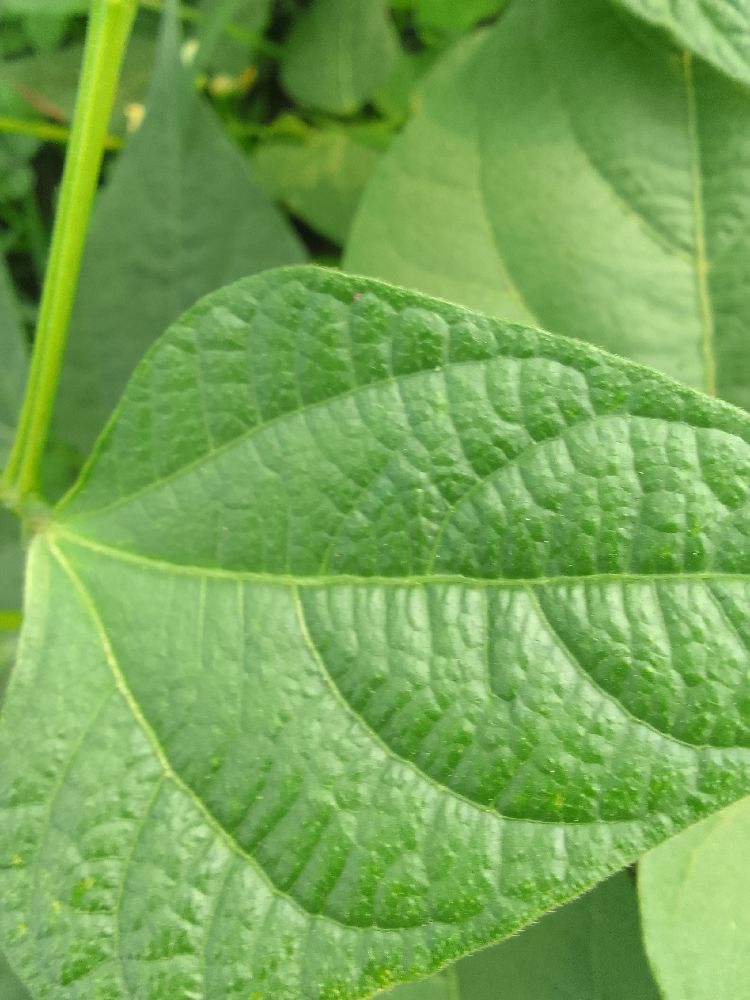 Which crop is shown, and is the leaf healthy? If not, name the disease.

common bean, healthy
